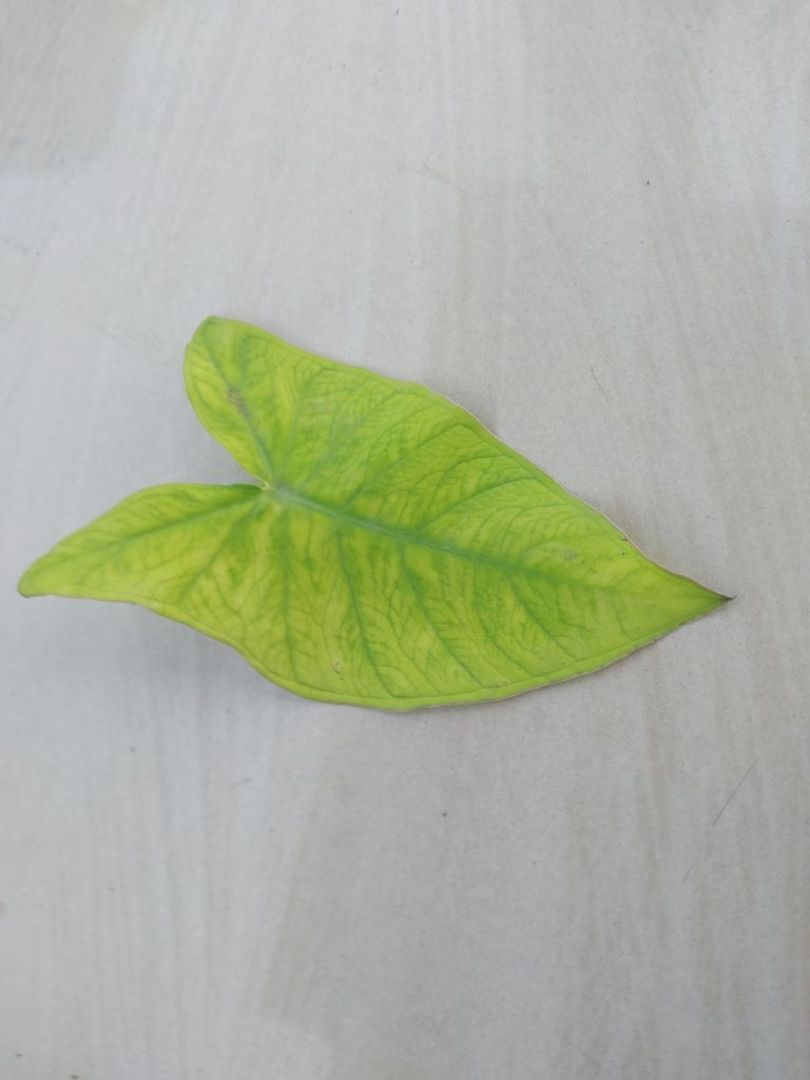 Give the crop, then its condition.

taro, mosaic
